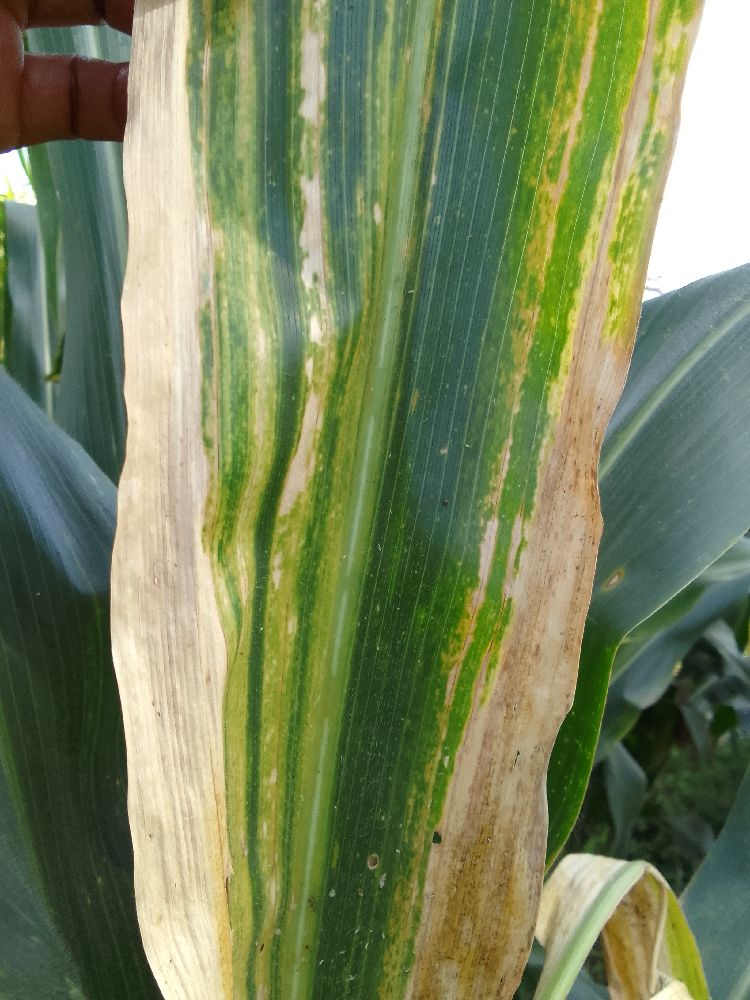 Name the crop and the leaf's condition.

maize, maize lethal necrosis
